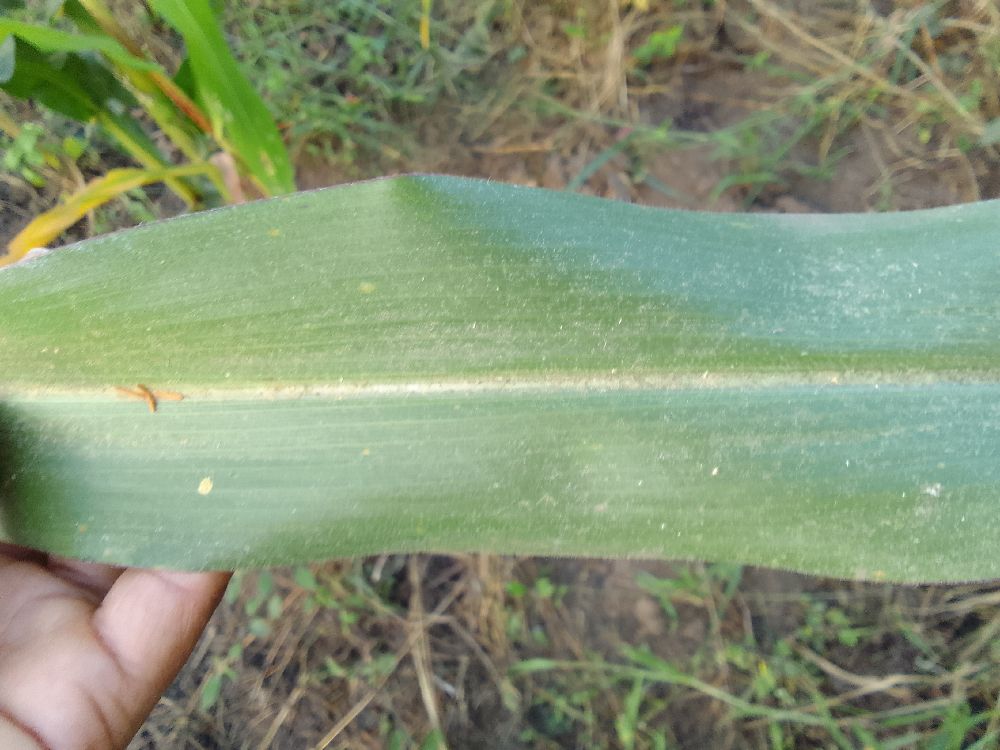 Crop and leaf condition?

maize, healthy
